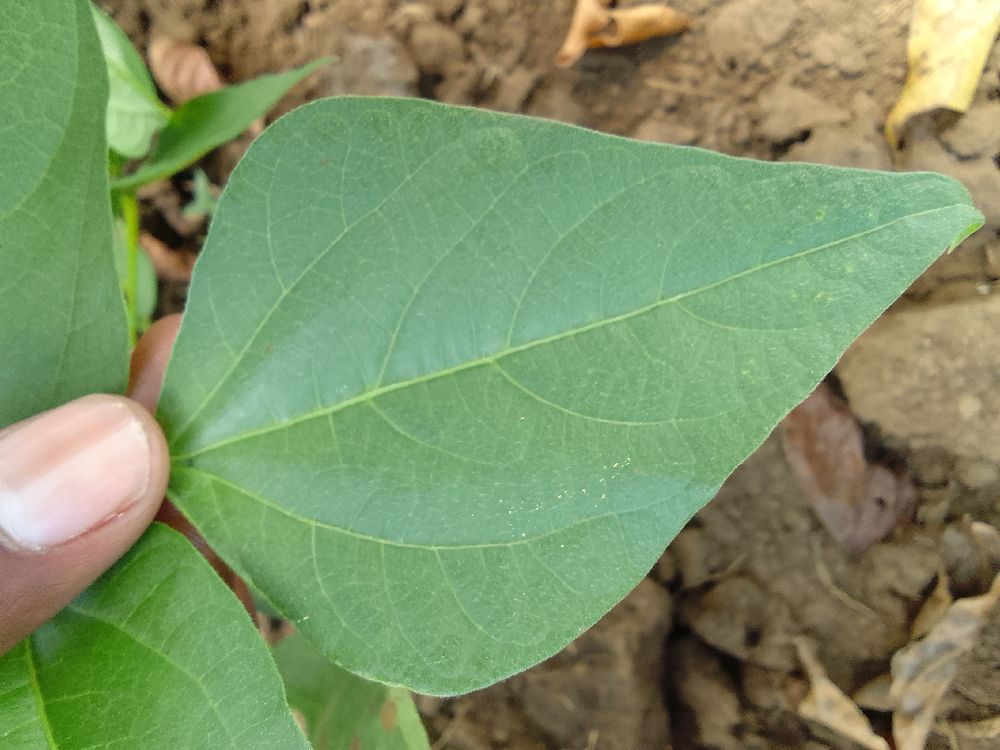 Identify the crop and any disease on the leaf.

common bean, healthy
